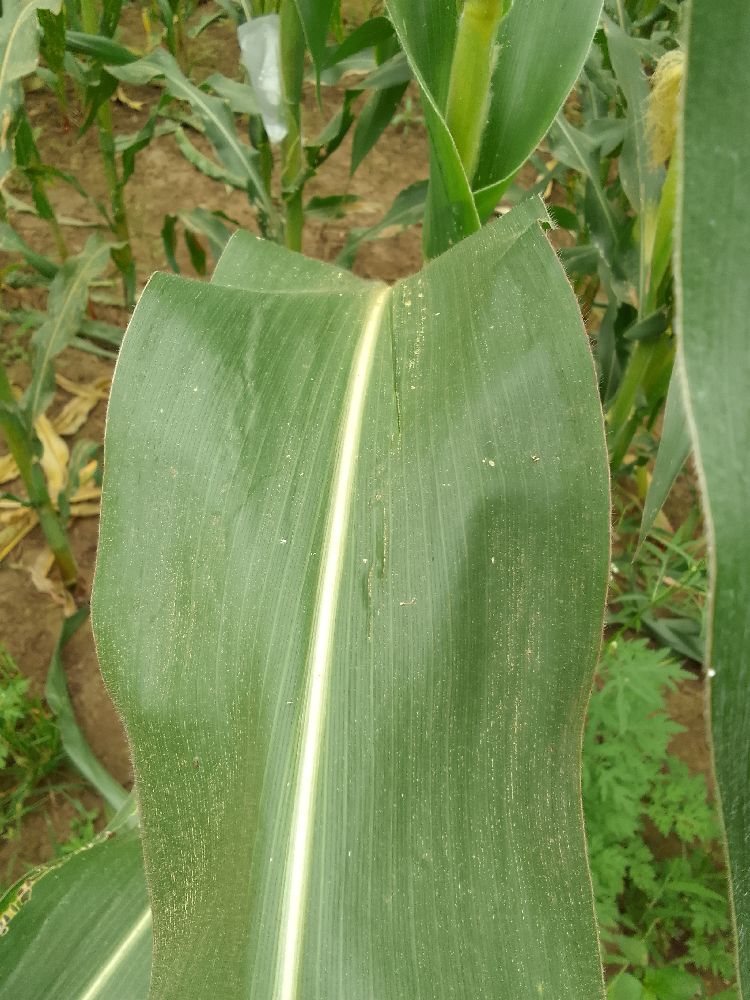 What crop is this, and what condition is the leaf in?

maize, healthy
